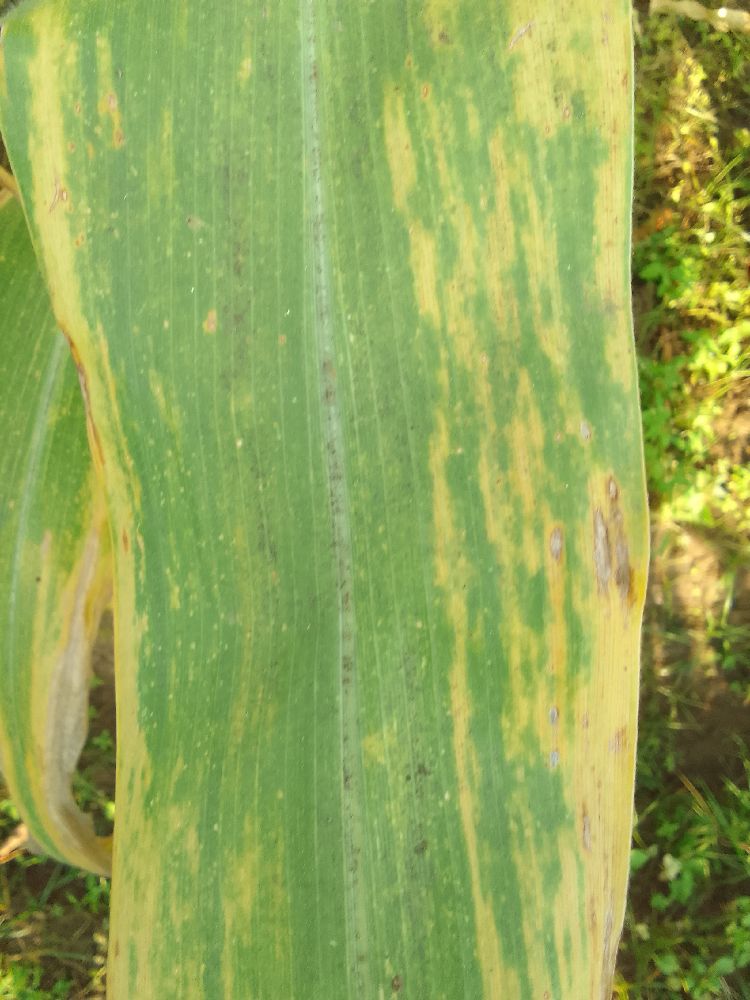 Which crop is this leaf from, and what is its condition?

maize, maize lethal necrosis
